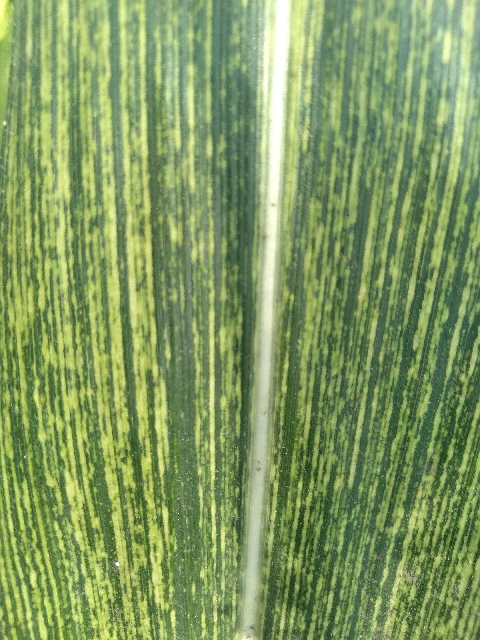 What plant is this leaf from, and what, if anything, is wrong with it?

maize, maize streak virus
